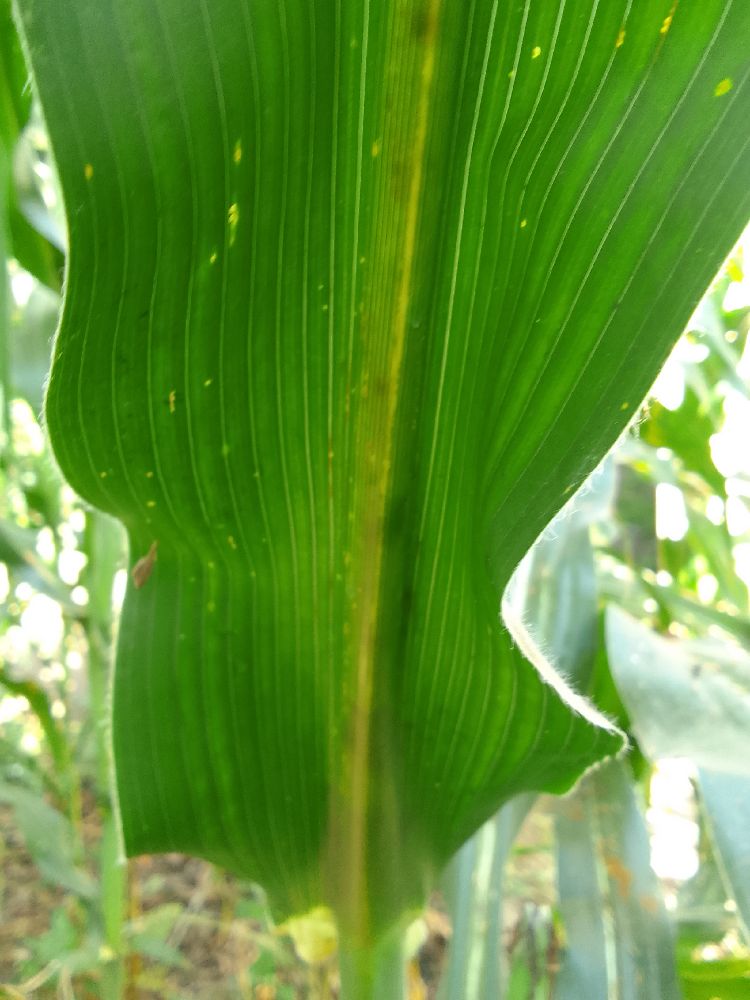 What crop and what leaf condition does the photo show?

maize, healthy
